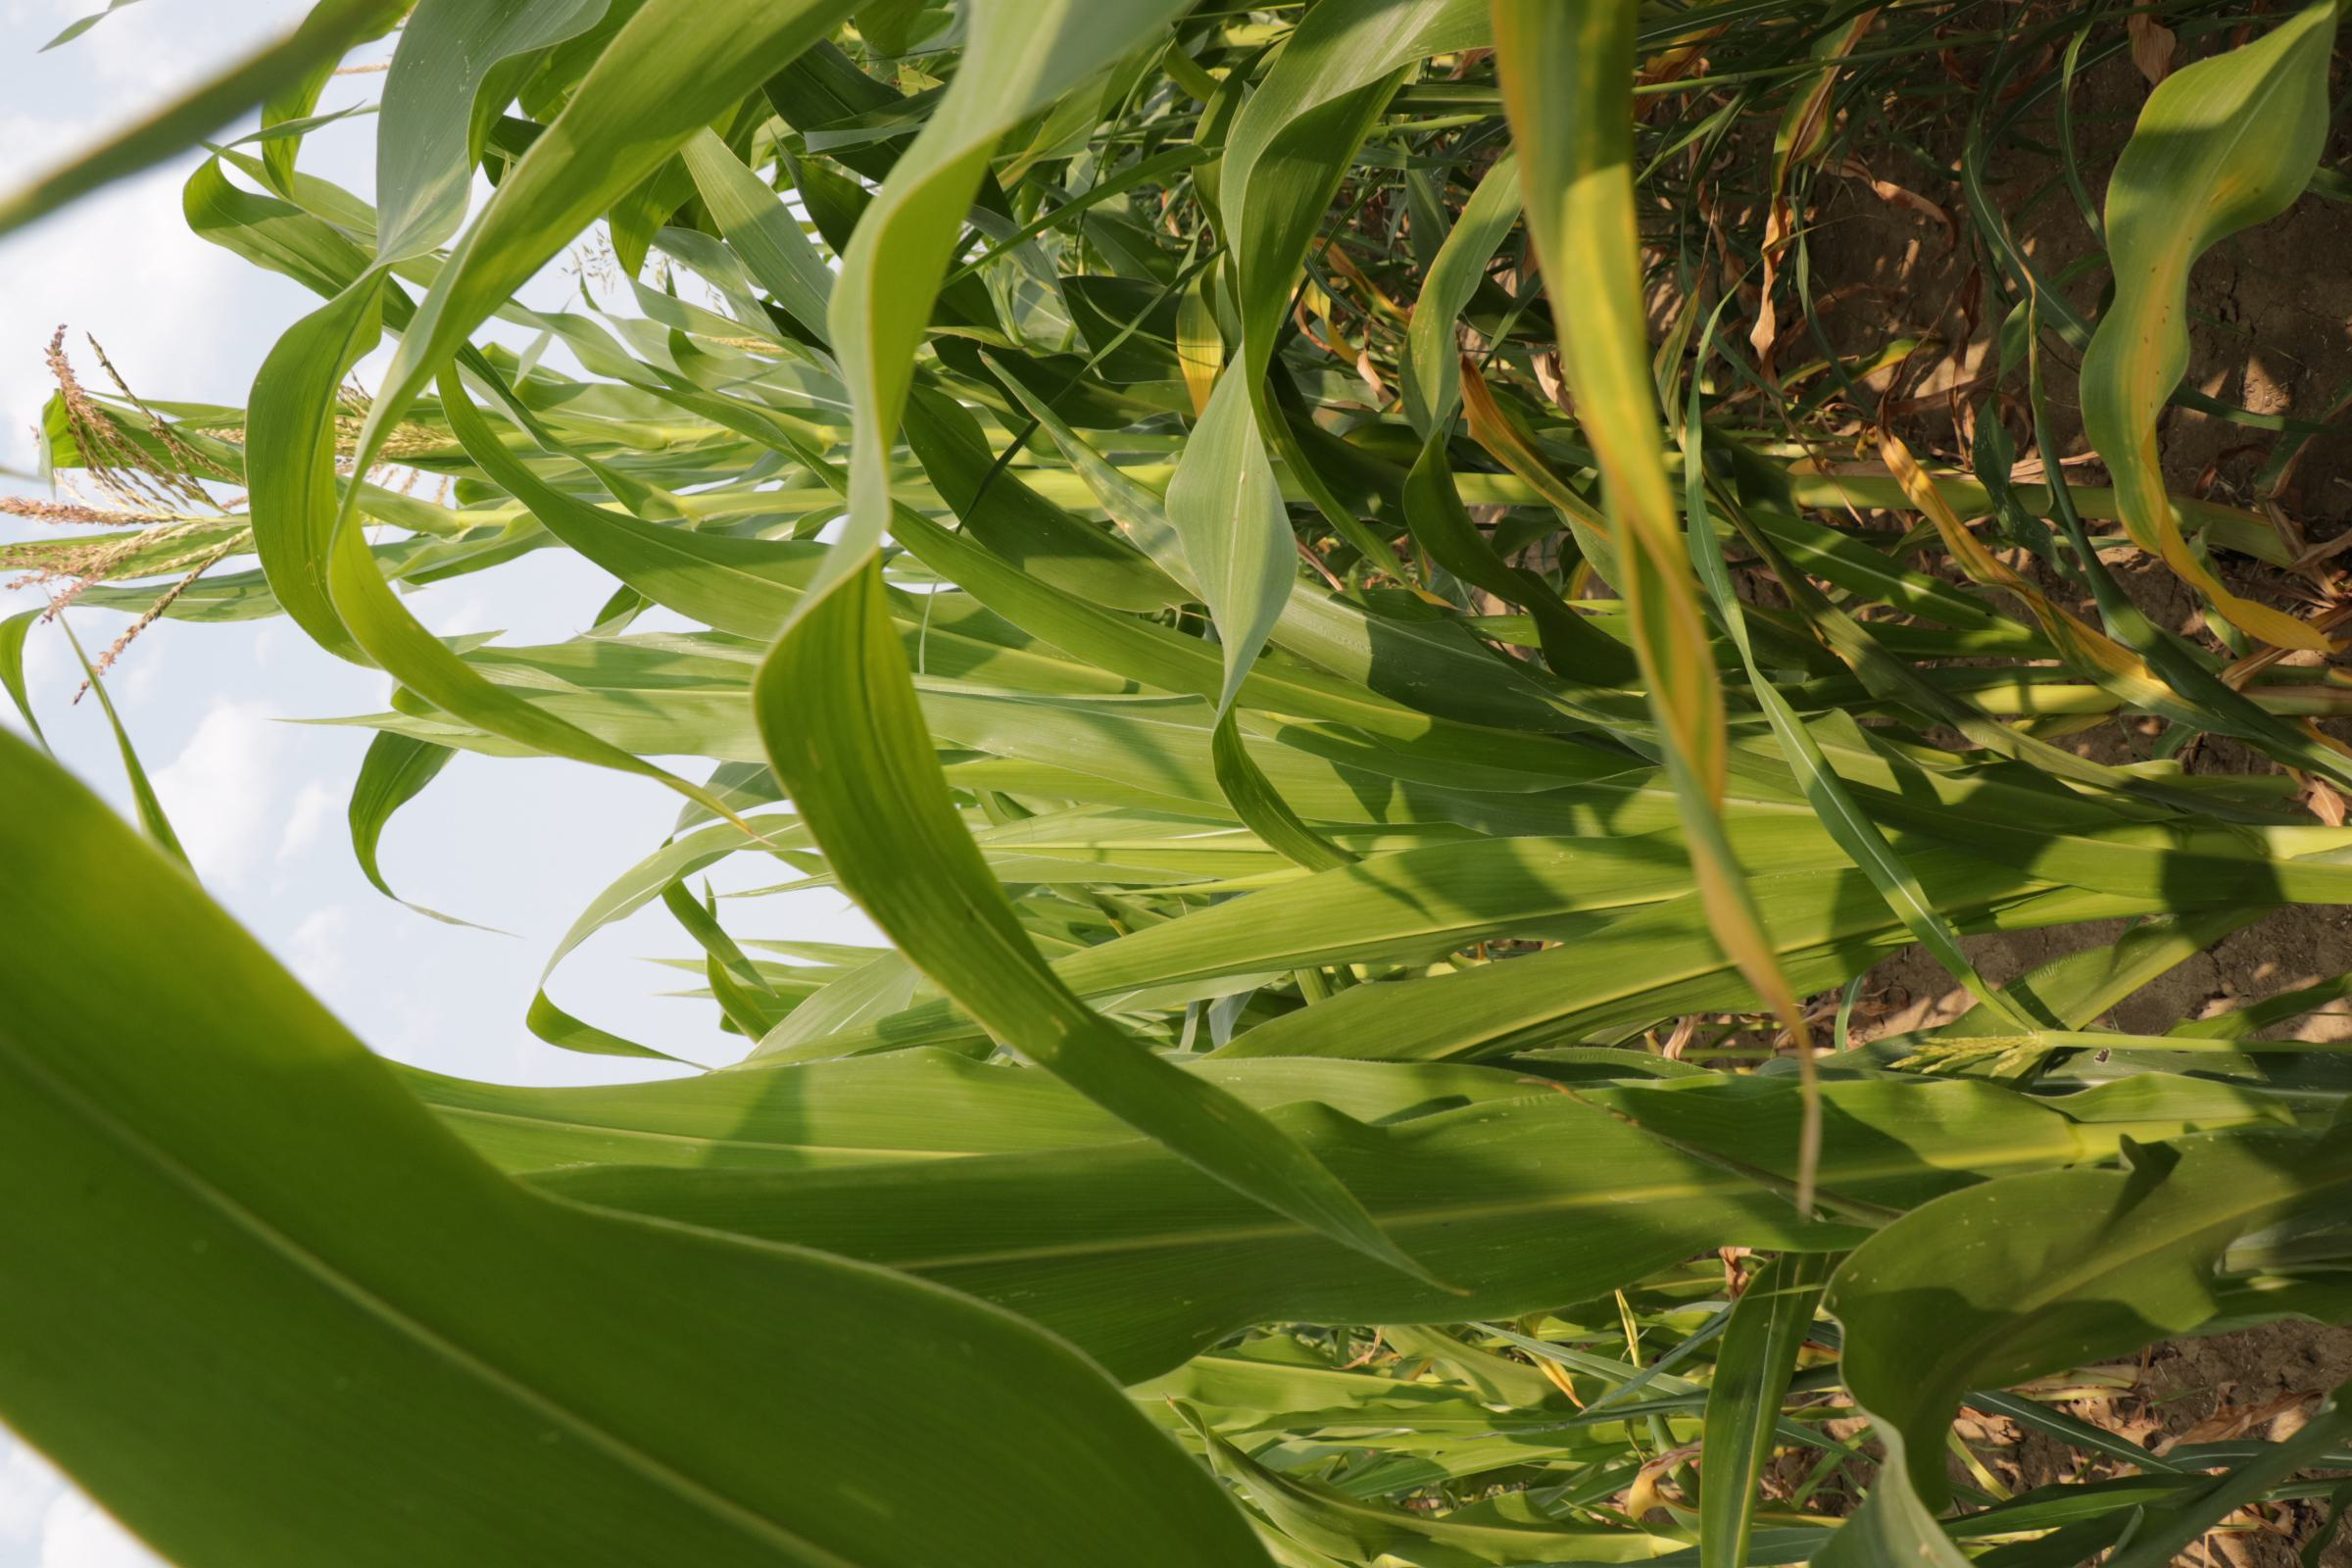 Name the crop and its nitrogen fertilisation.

maize, full nitrogen fertilisation
